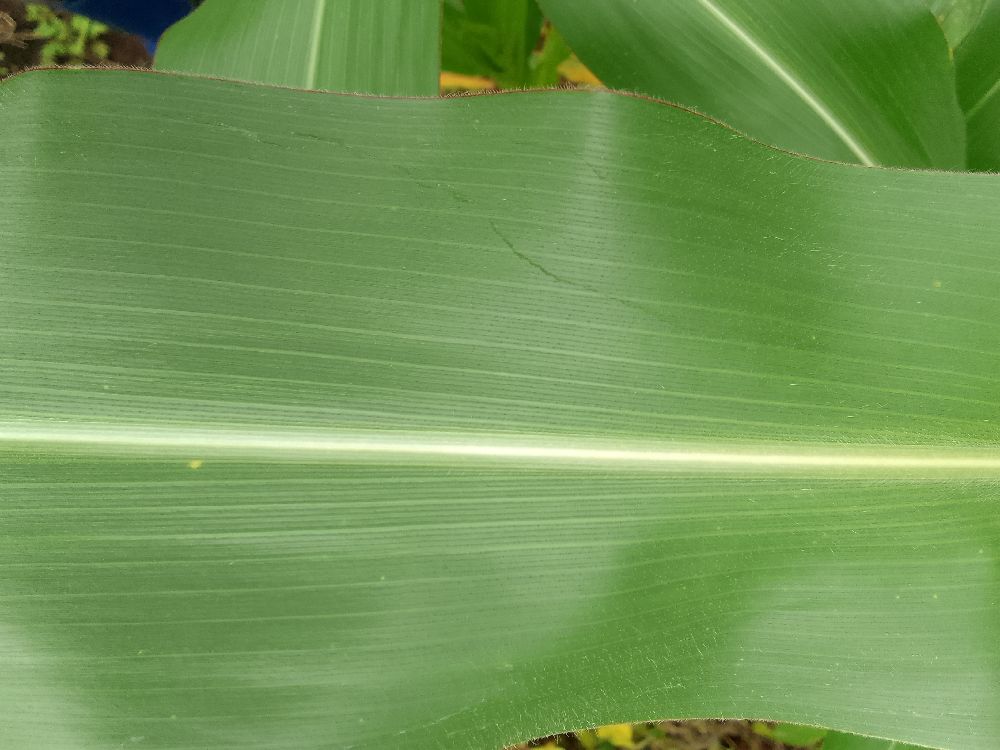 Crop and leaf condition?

maize, healthy
